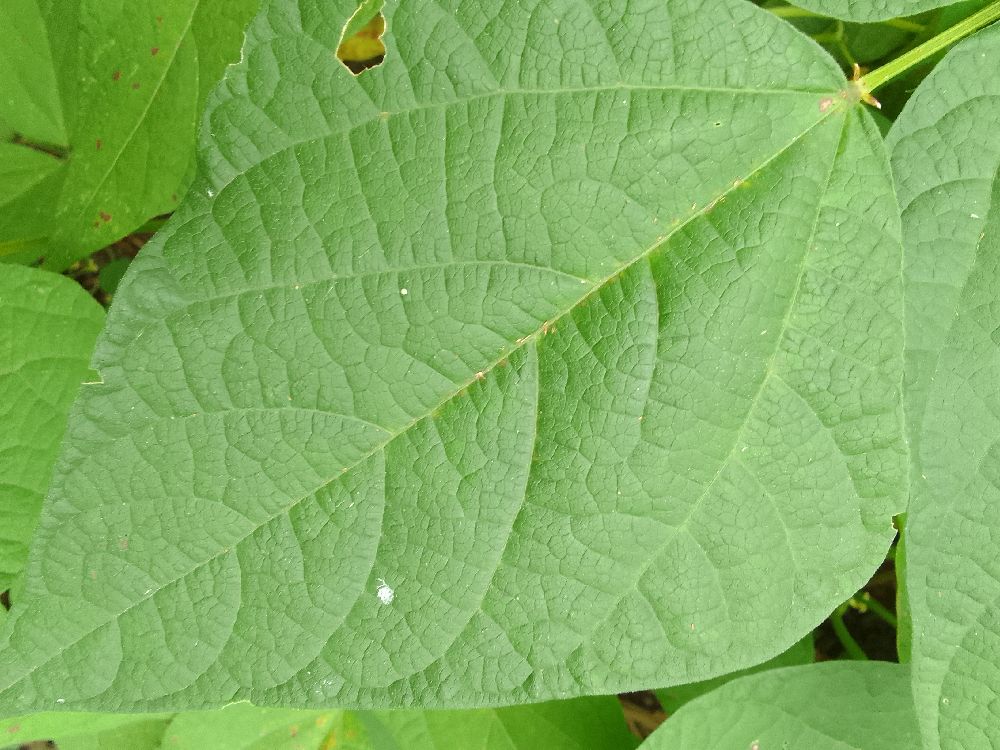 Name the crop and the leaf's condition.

common bean, healthy
